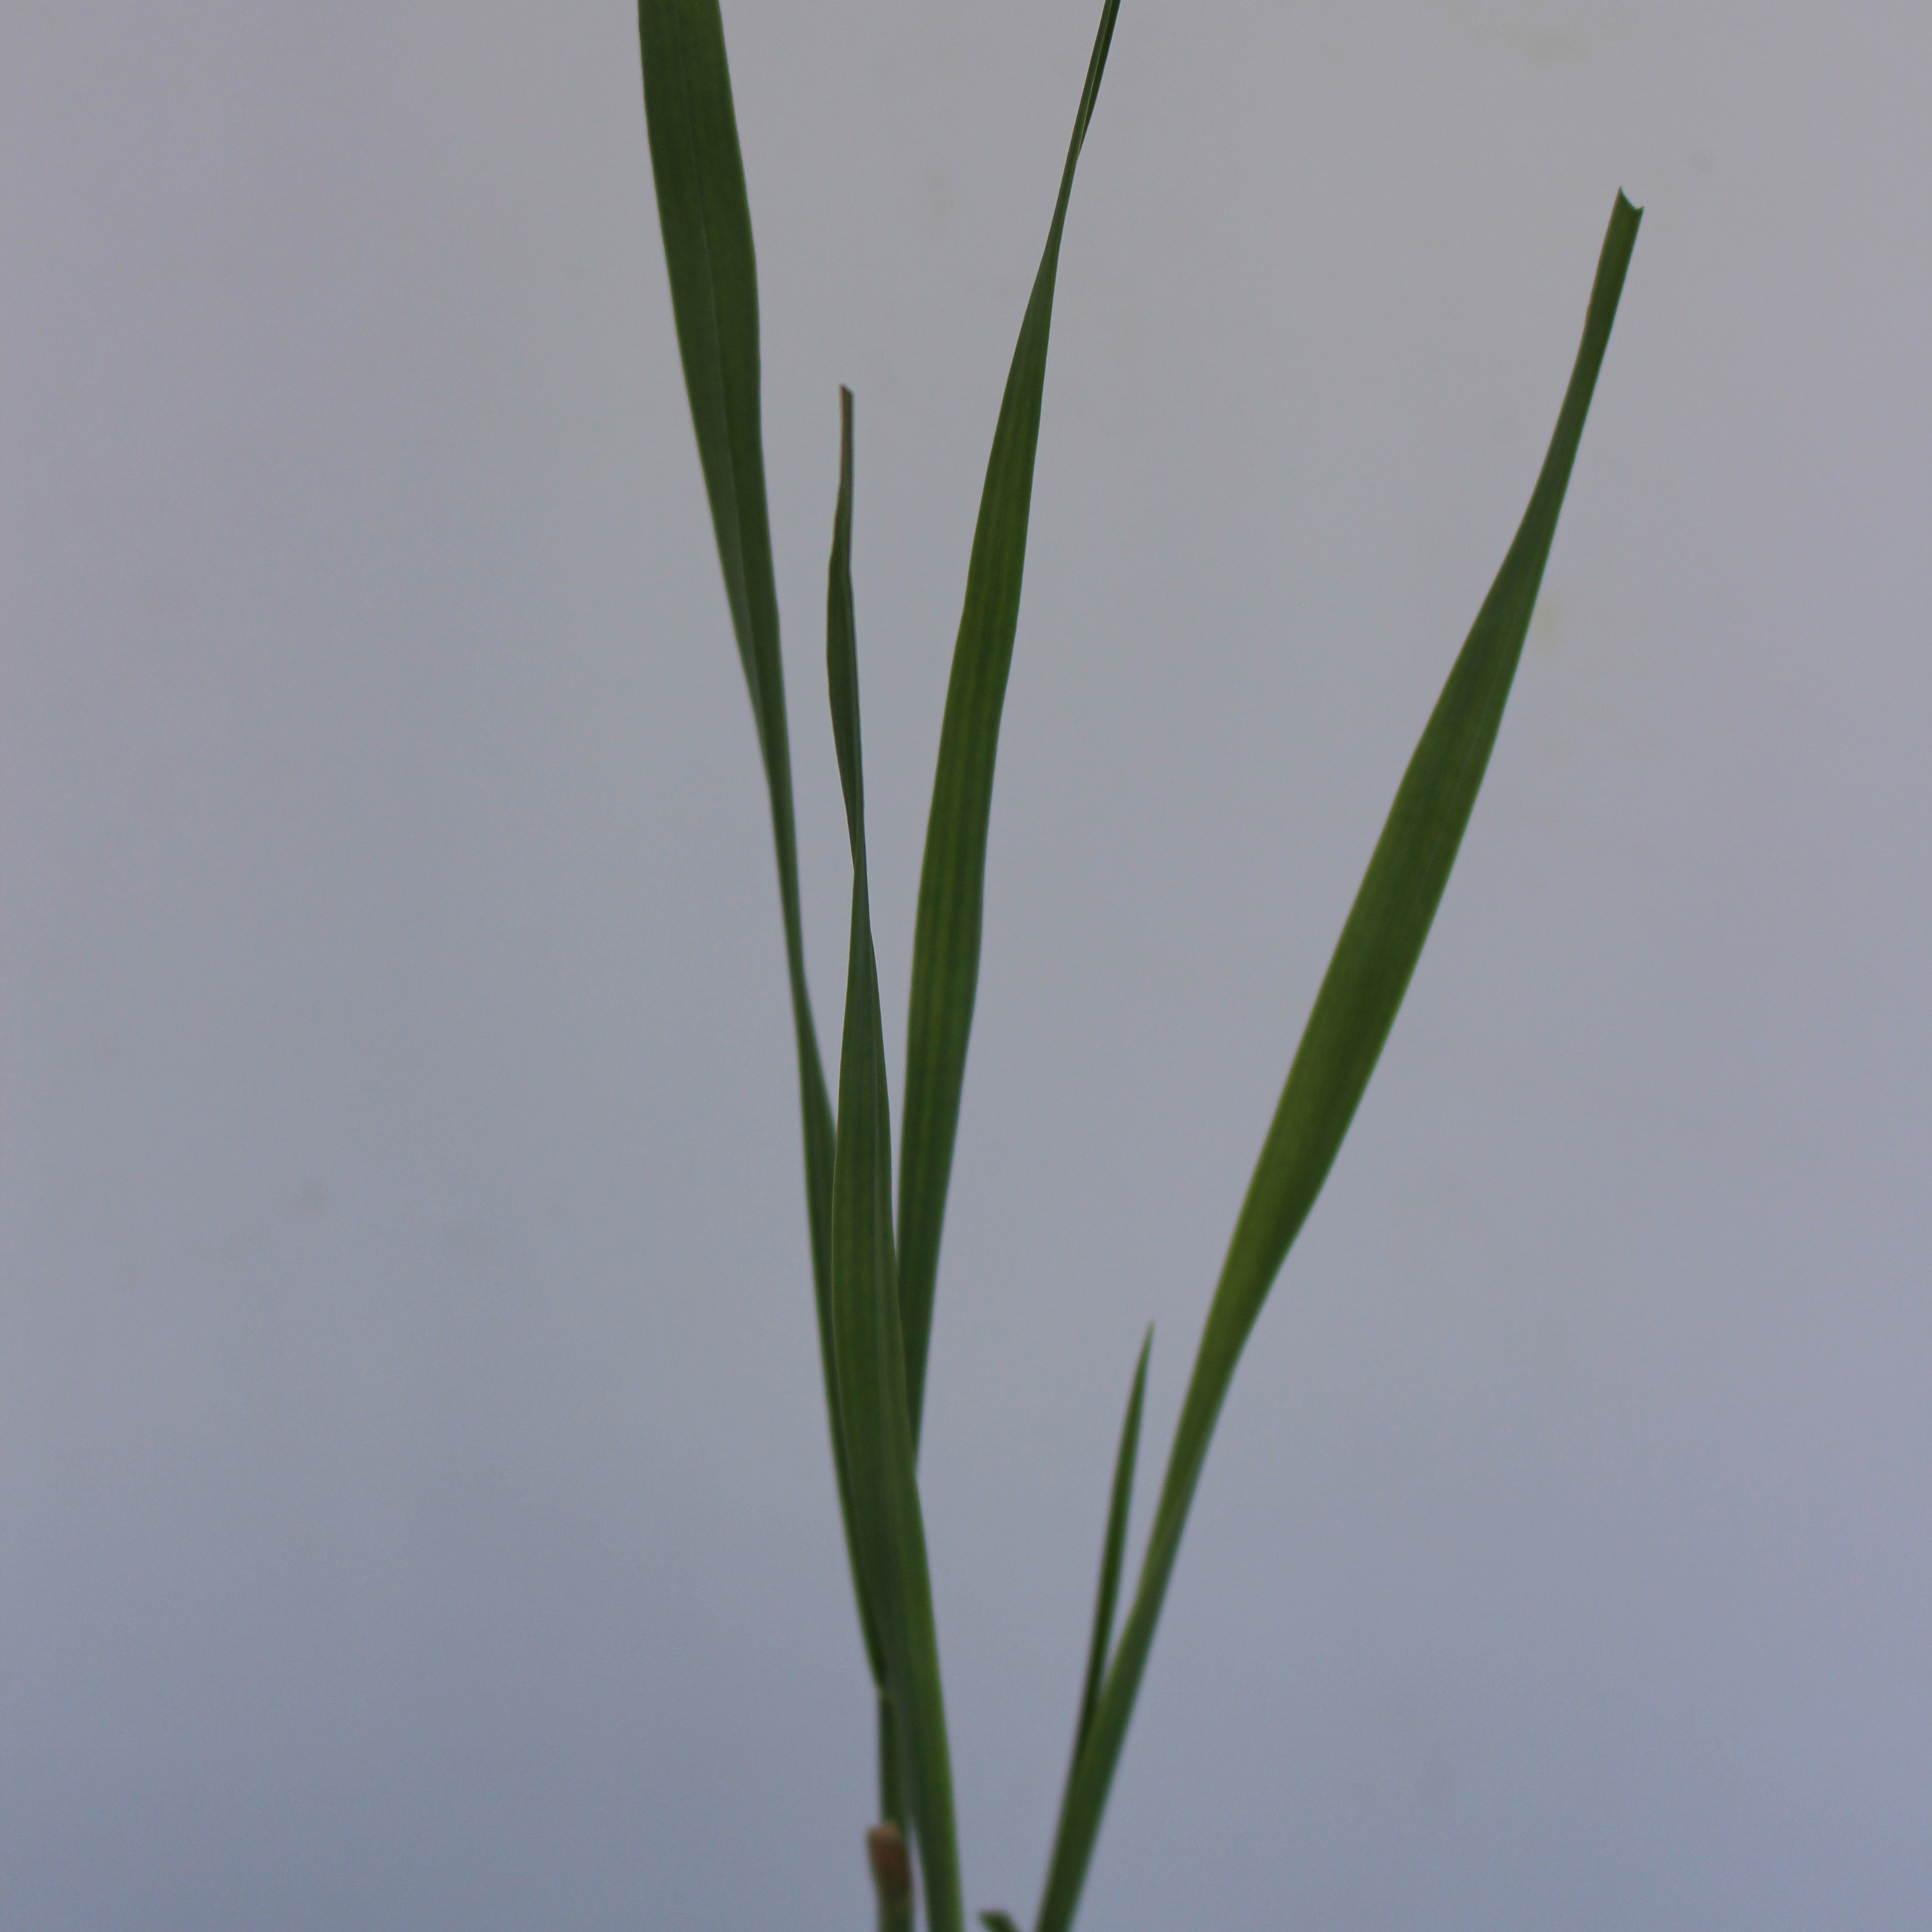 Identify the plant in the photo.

Avena sterilis
